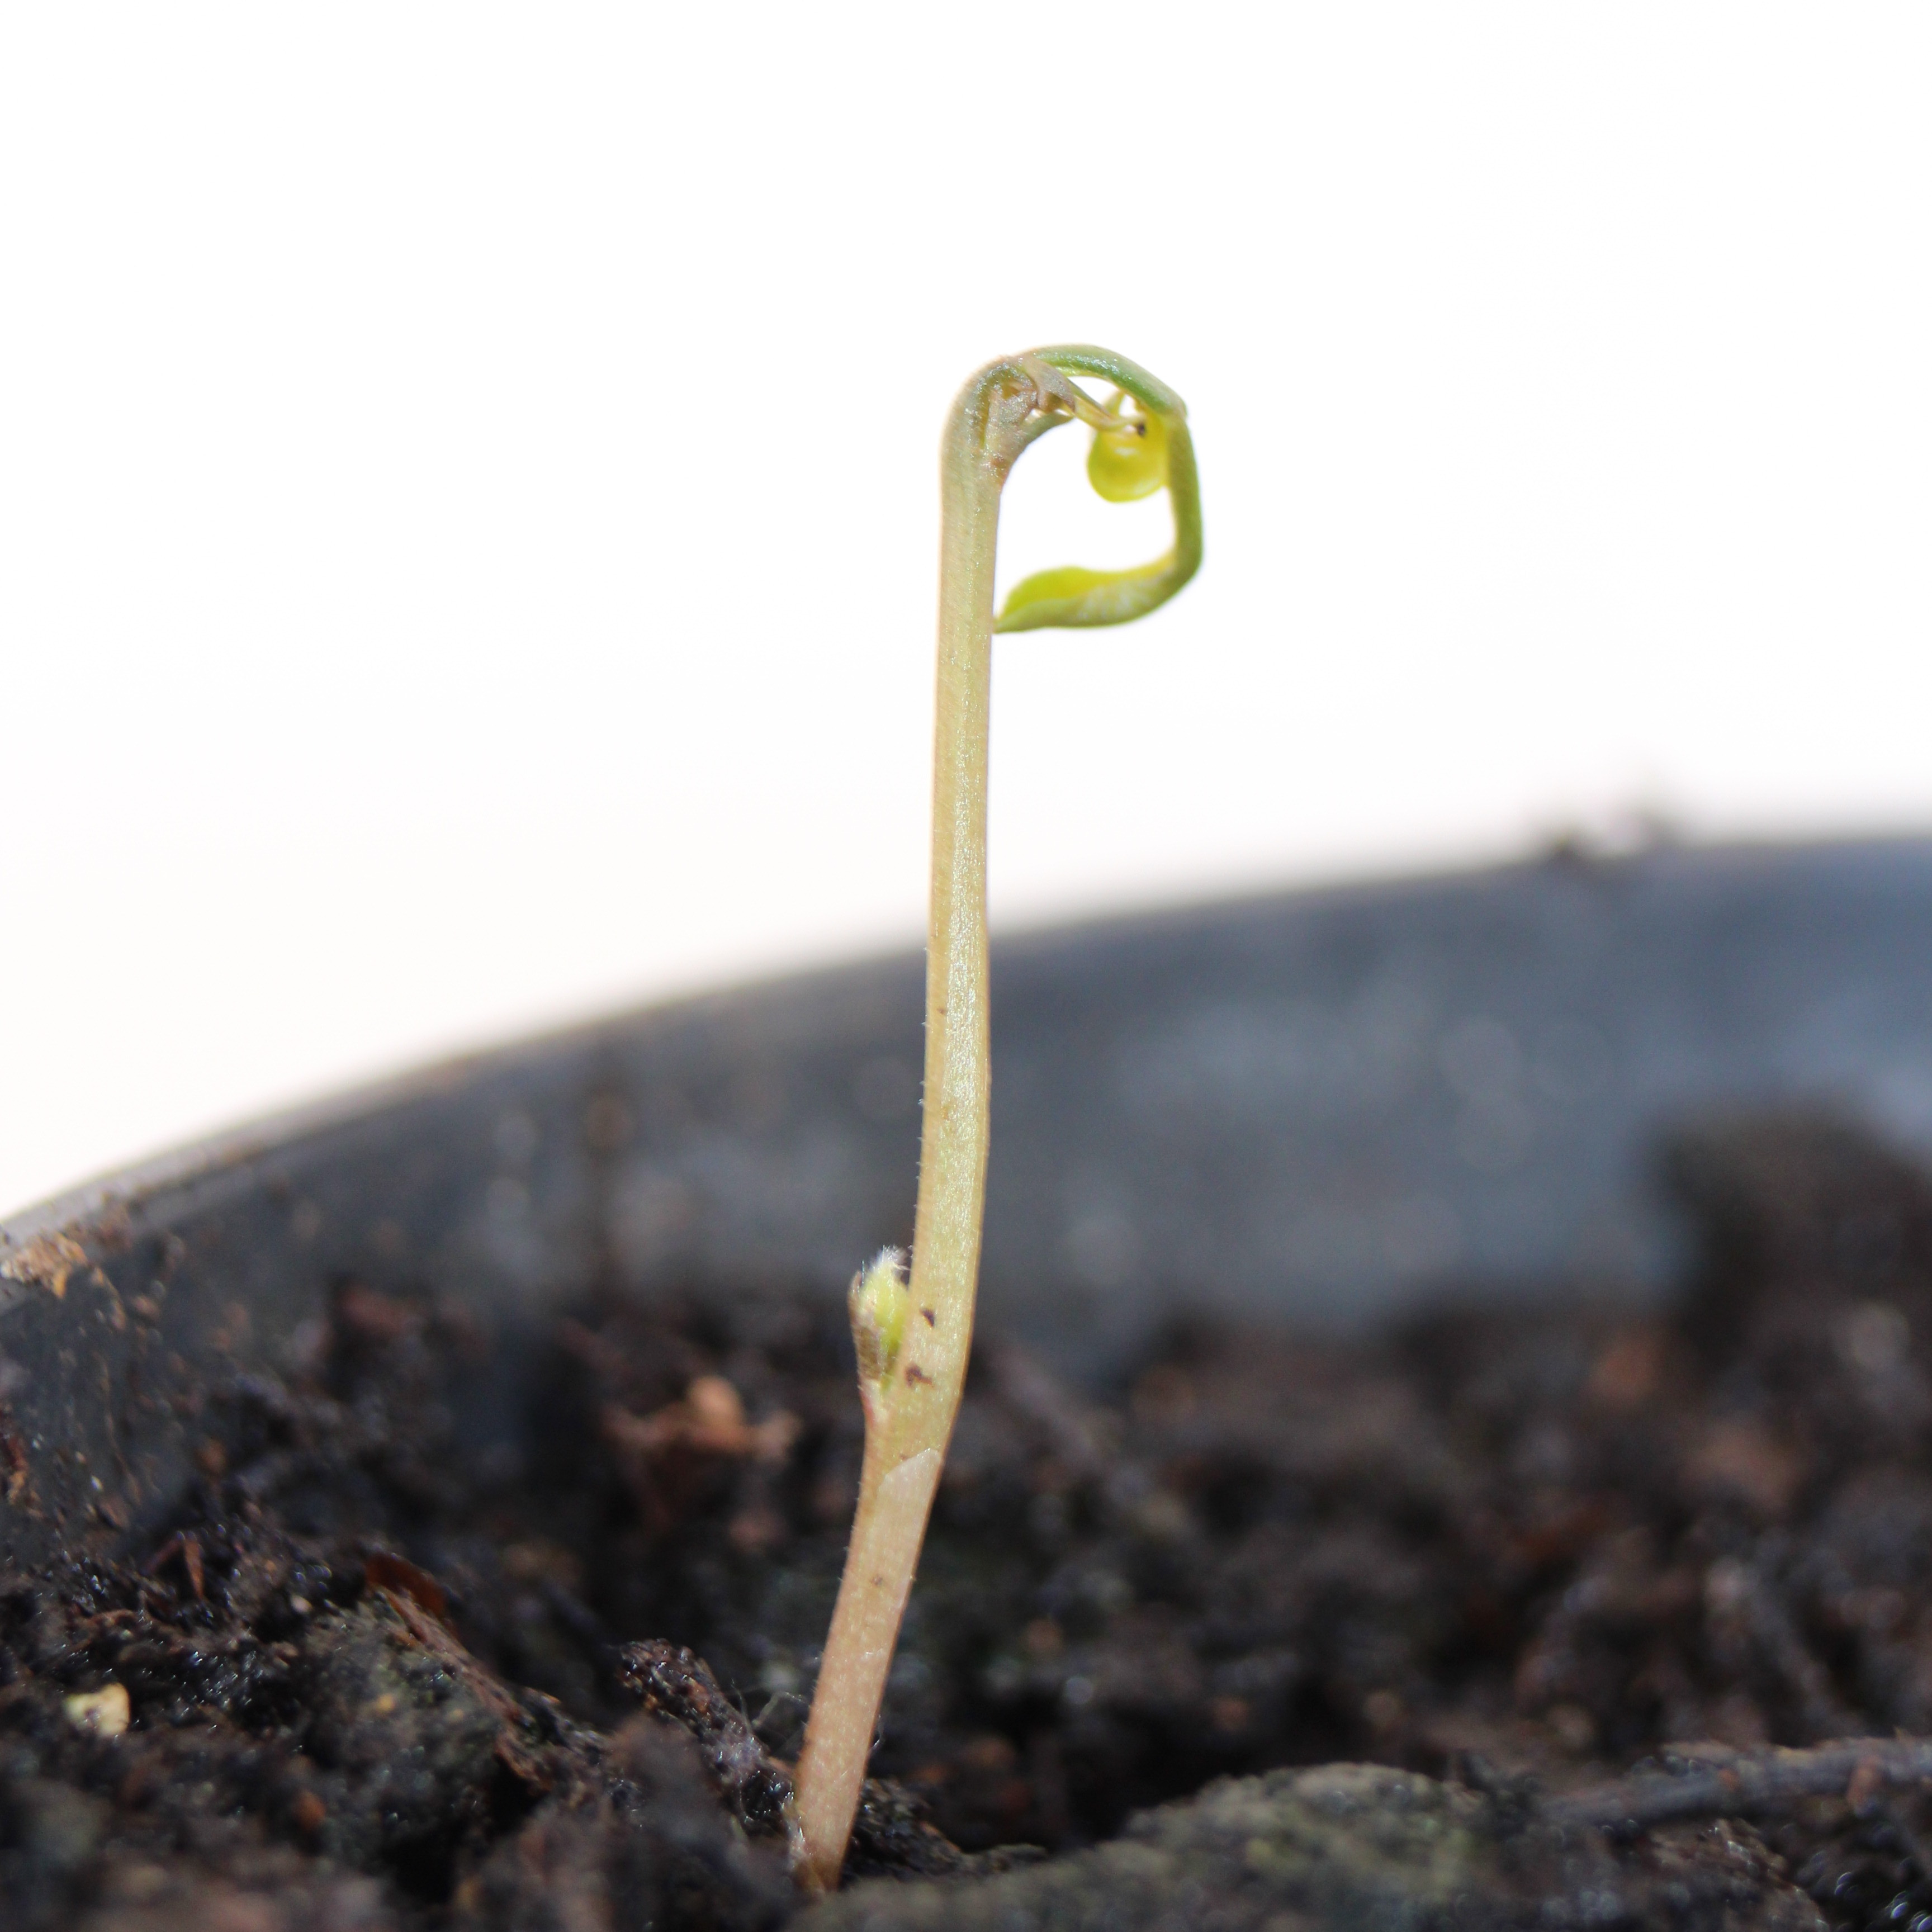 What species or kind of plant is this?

Vicia sativa
